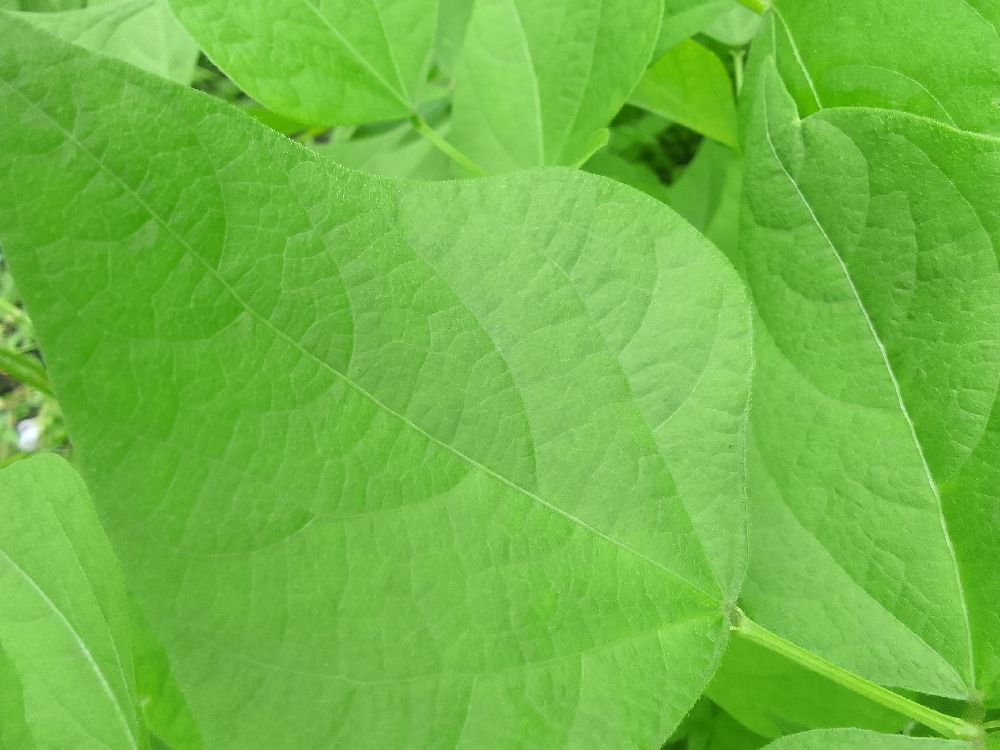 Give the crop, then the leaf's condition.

common bean, healthy
